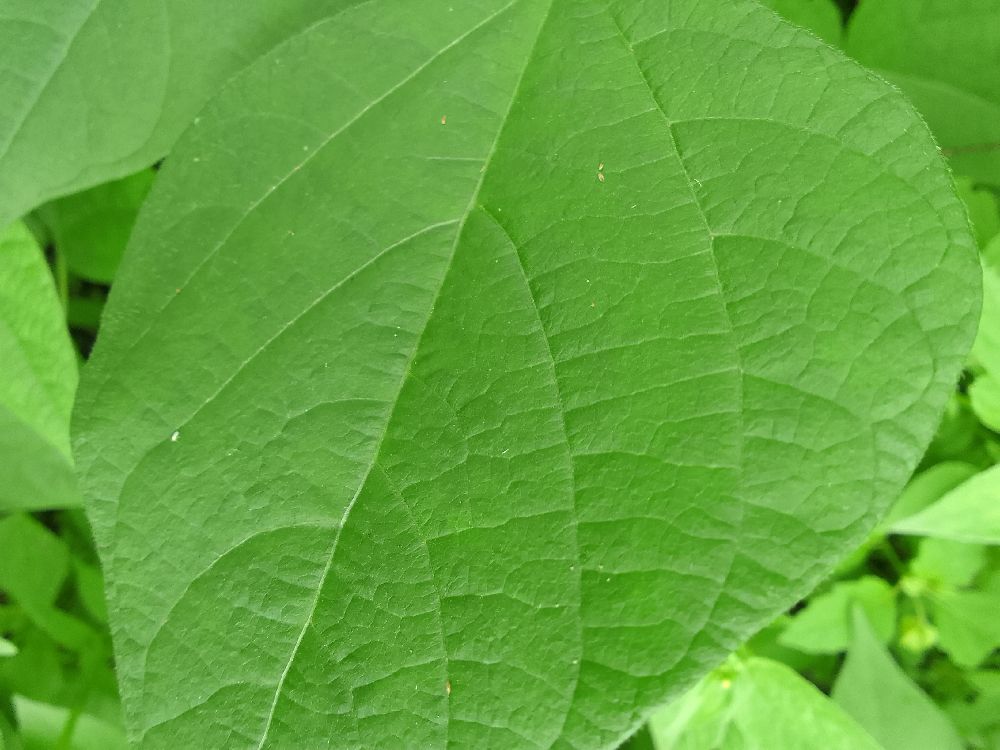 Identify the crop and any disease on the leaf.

common bean, healthy
